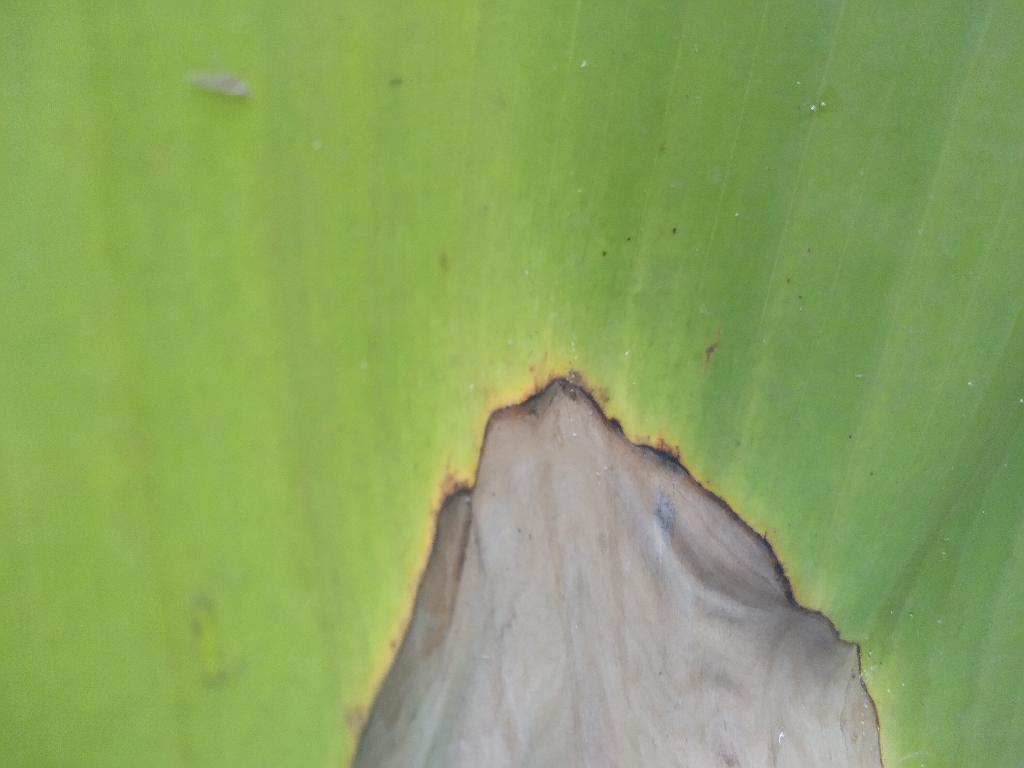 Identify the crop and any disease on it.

banana, black sigatoka
